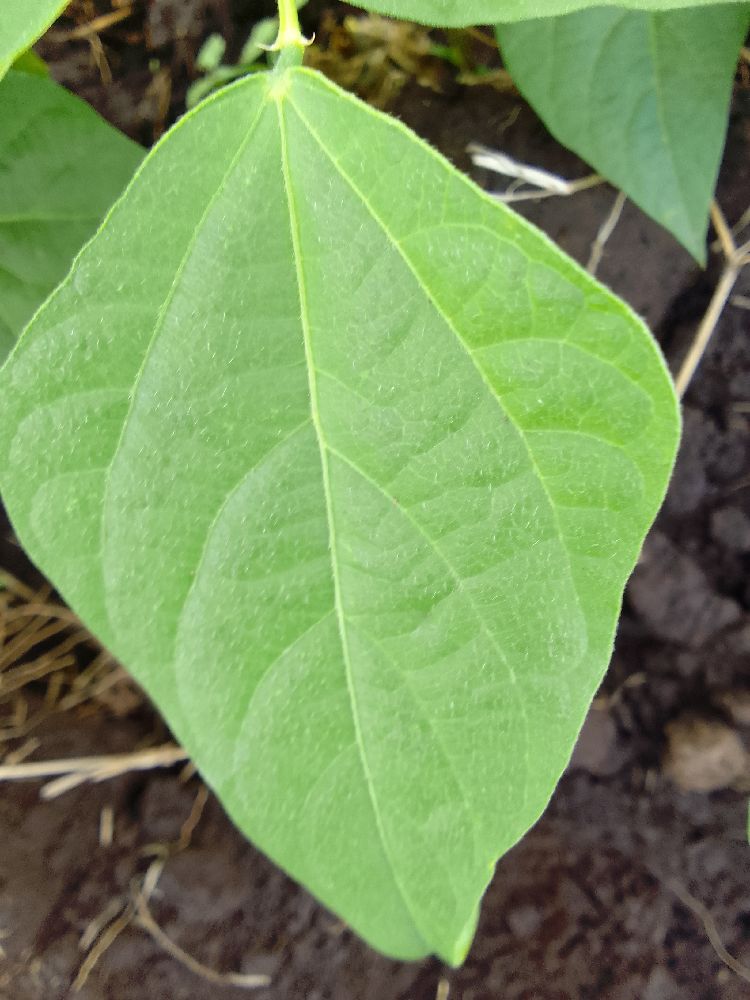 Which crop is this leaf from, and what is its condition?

common bean, healthy
